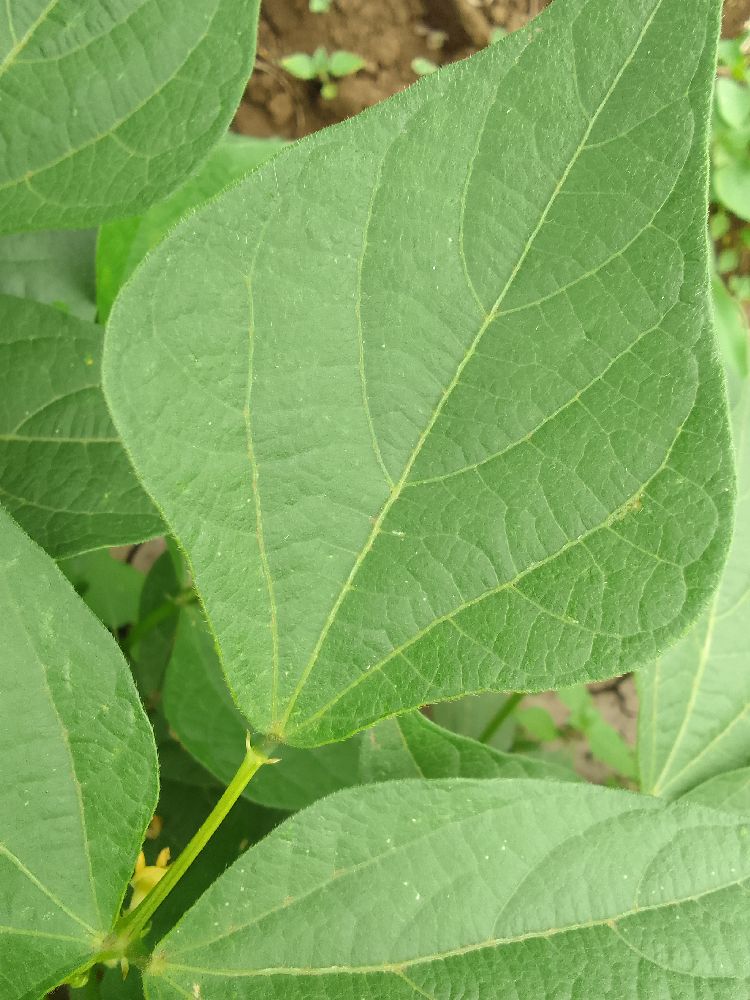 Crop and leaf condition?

common bean, healthy
